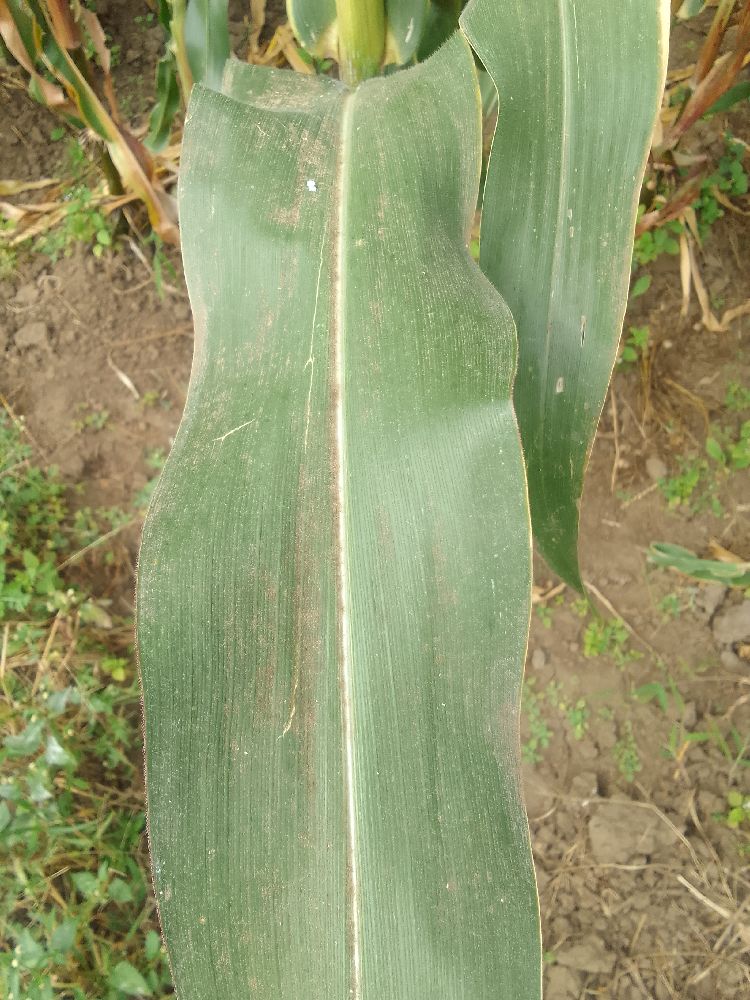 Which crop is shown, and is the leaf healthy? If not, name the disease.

maize, healthy
